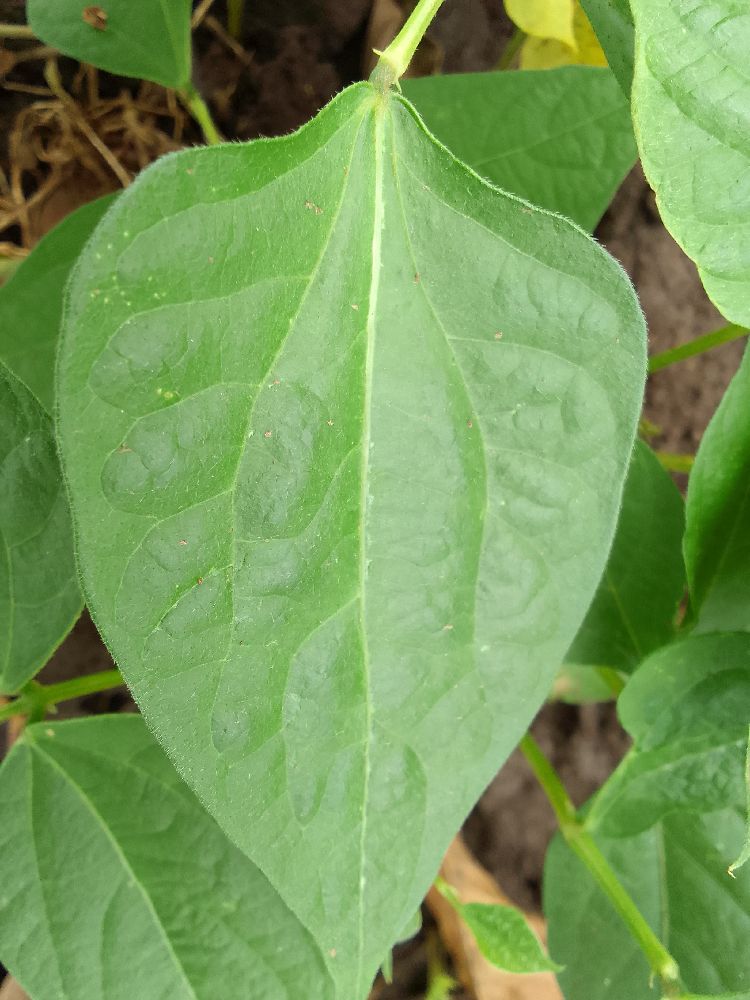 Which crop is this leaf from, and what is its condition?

common bean, healthy
